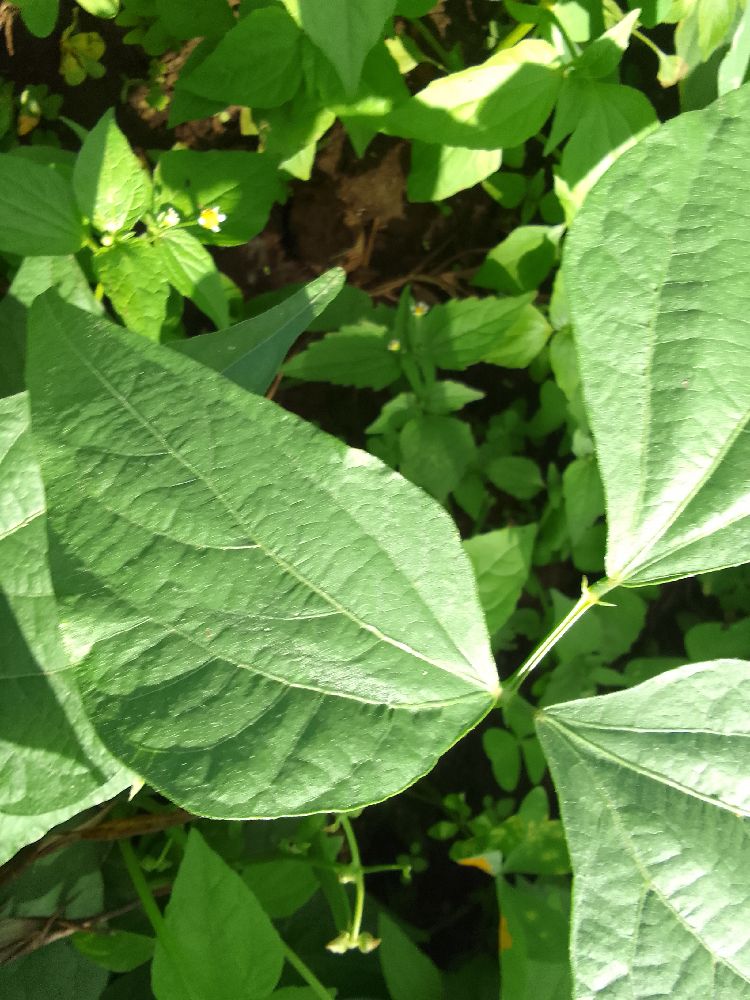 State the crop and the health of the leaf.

common bean, healthy
